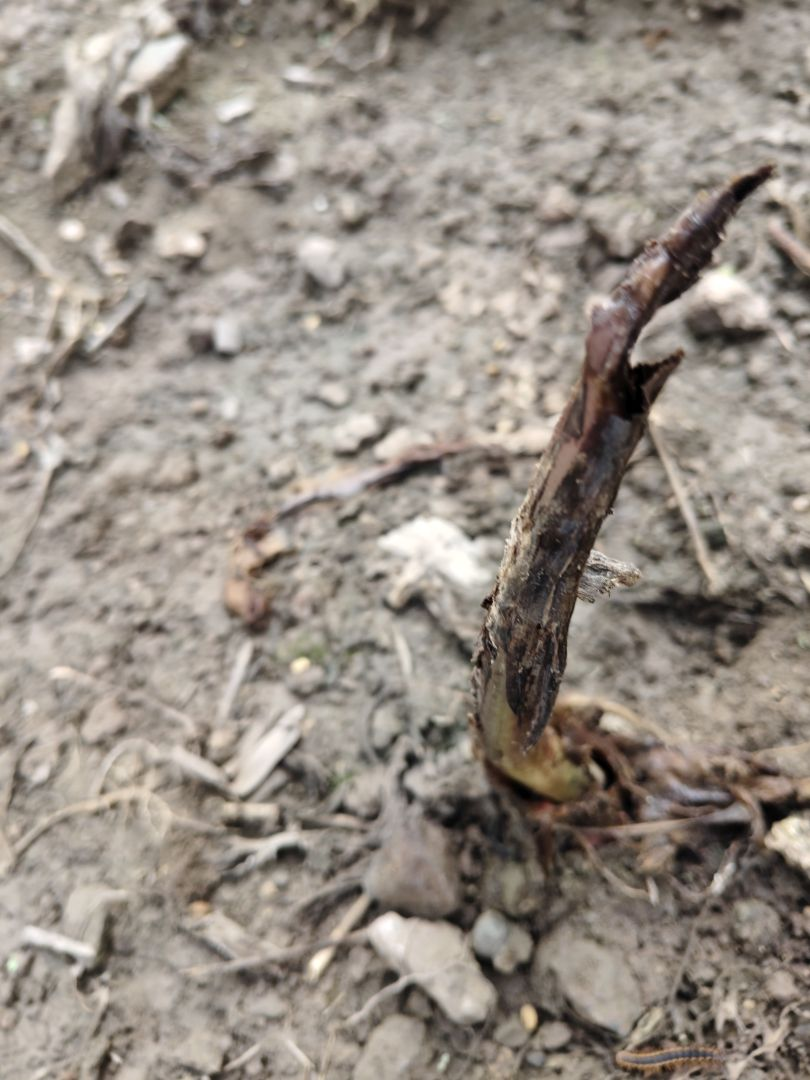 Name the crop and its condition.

taro, root rot
